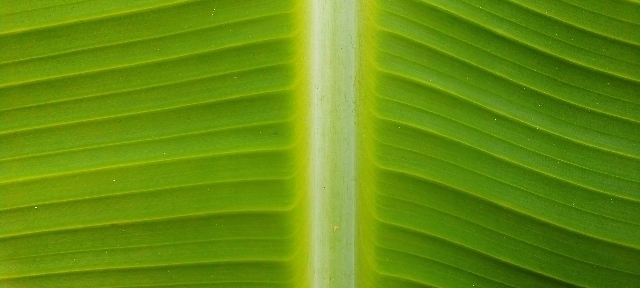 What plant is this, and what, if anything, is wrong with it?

banana, healthy
